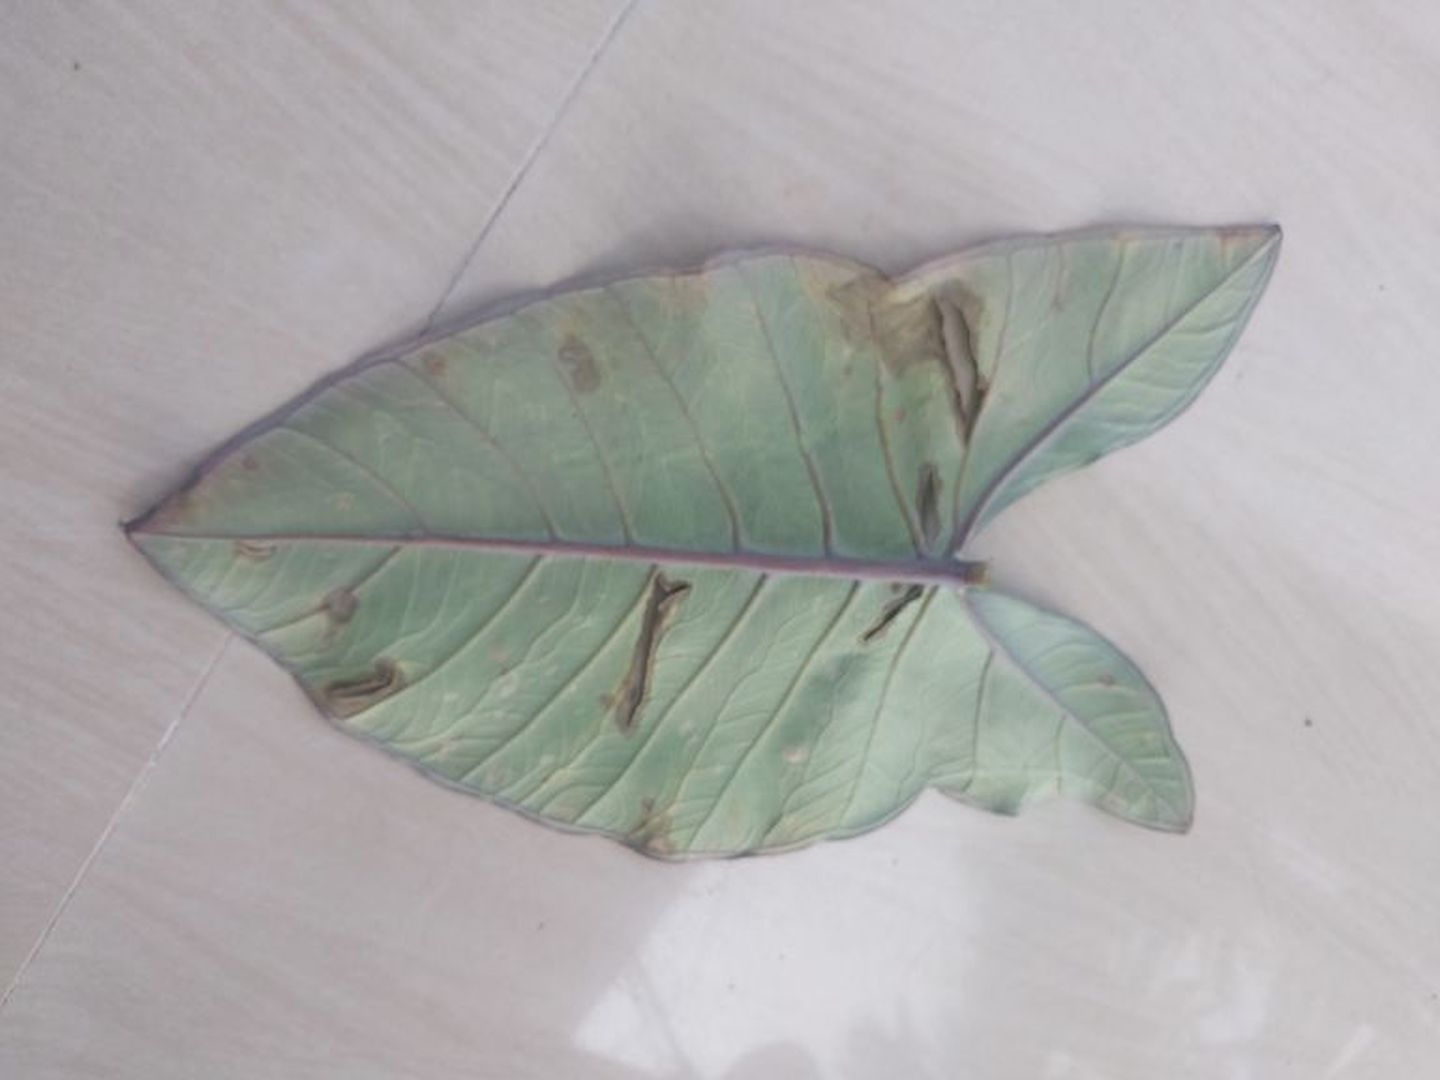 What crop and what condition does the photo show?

taro, leaf blight
